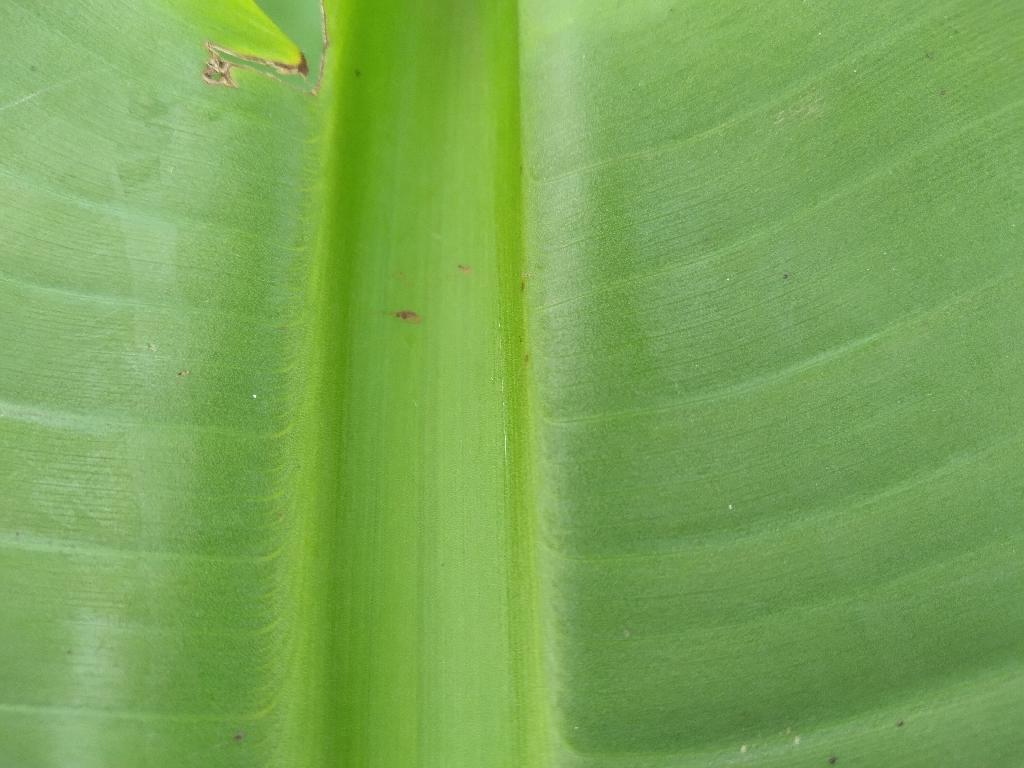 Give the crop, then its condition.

banana, healthy
